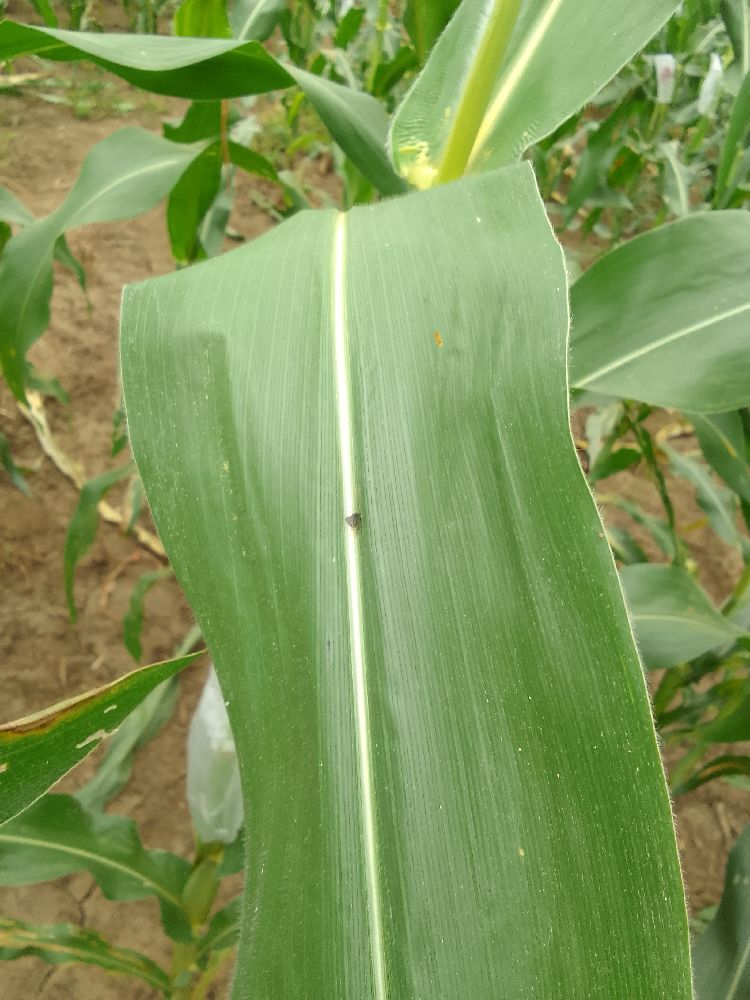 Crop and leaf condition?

maize, healthy
